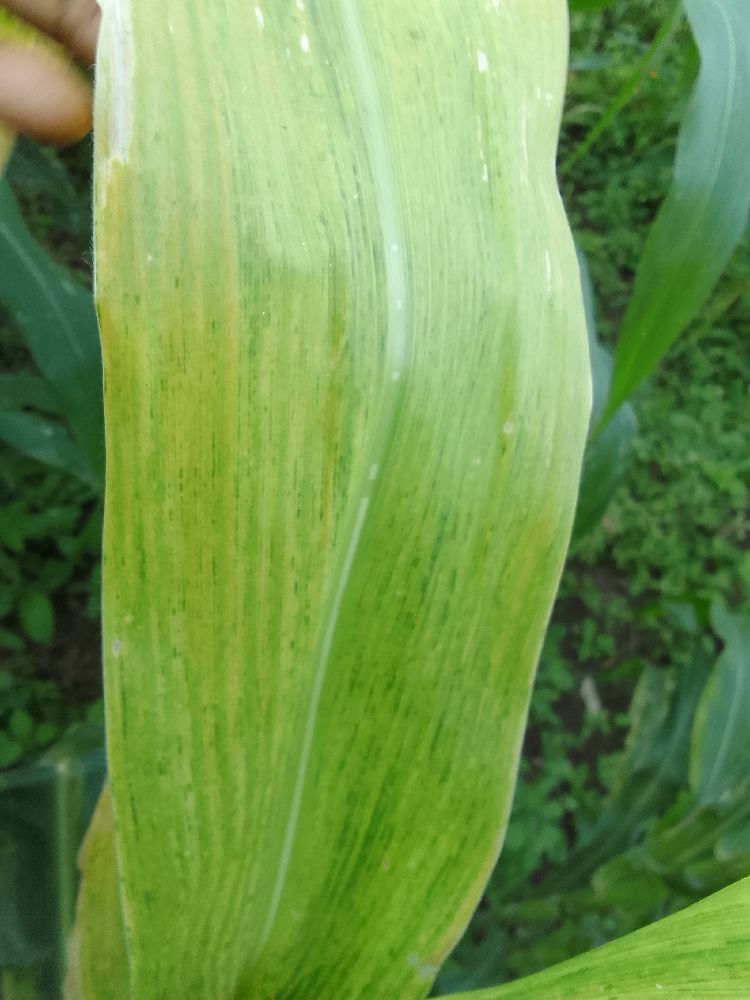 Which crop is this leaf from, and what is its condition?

maize, maize lethal necrosis
